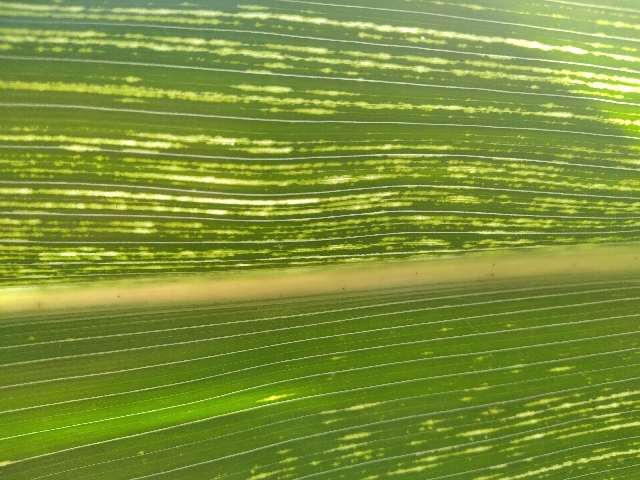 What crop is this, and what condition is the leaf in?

maize, maize streak virus
